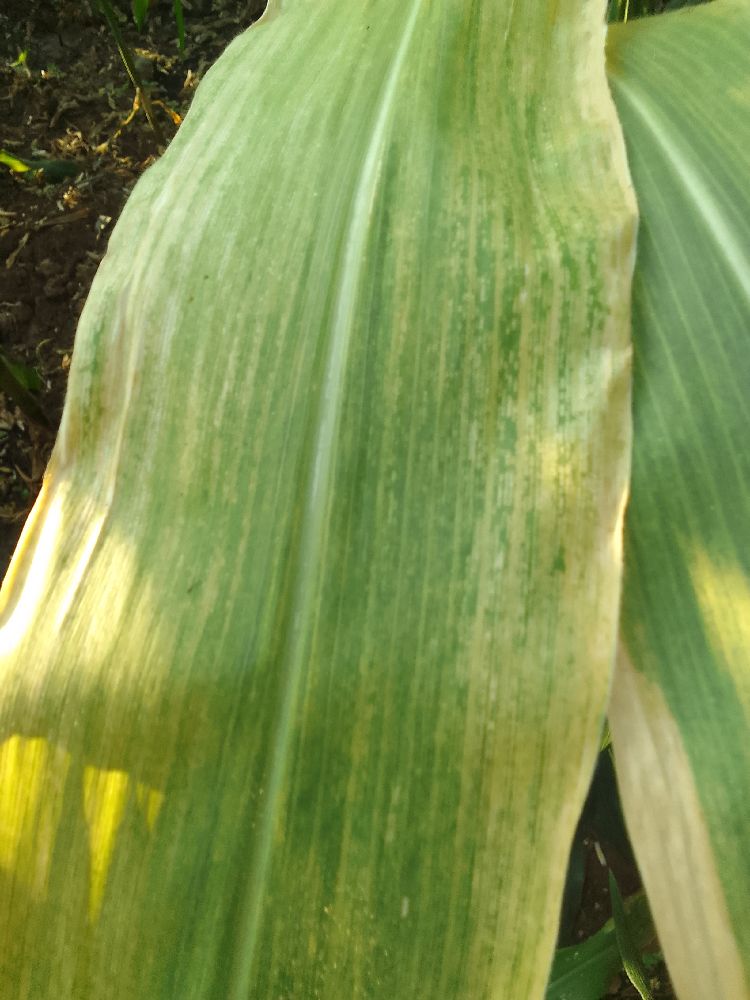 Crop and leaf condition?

maize, maize lethal necrosis
